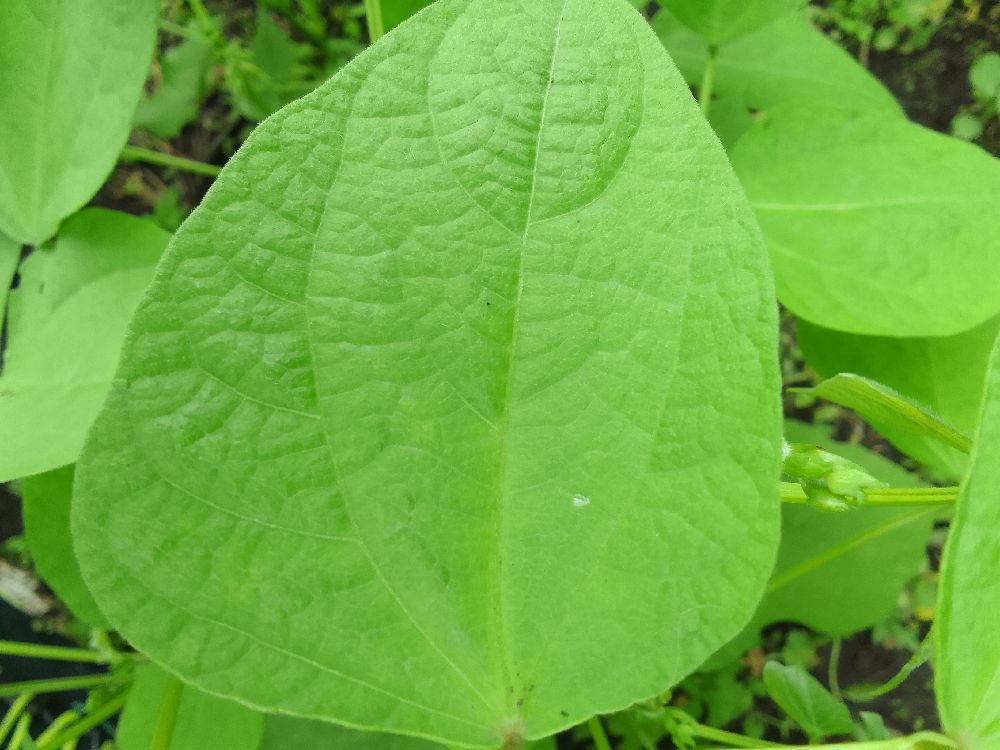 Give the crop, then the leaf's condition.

common bean, healthy
